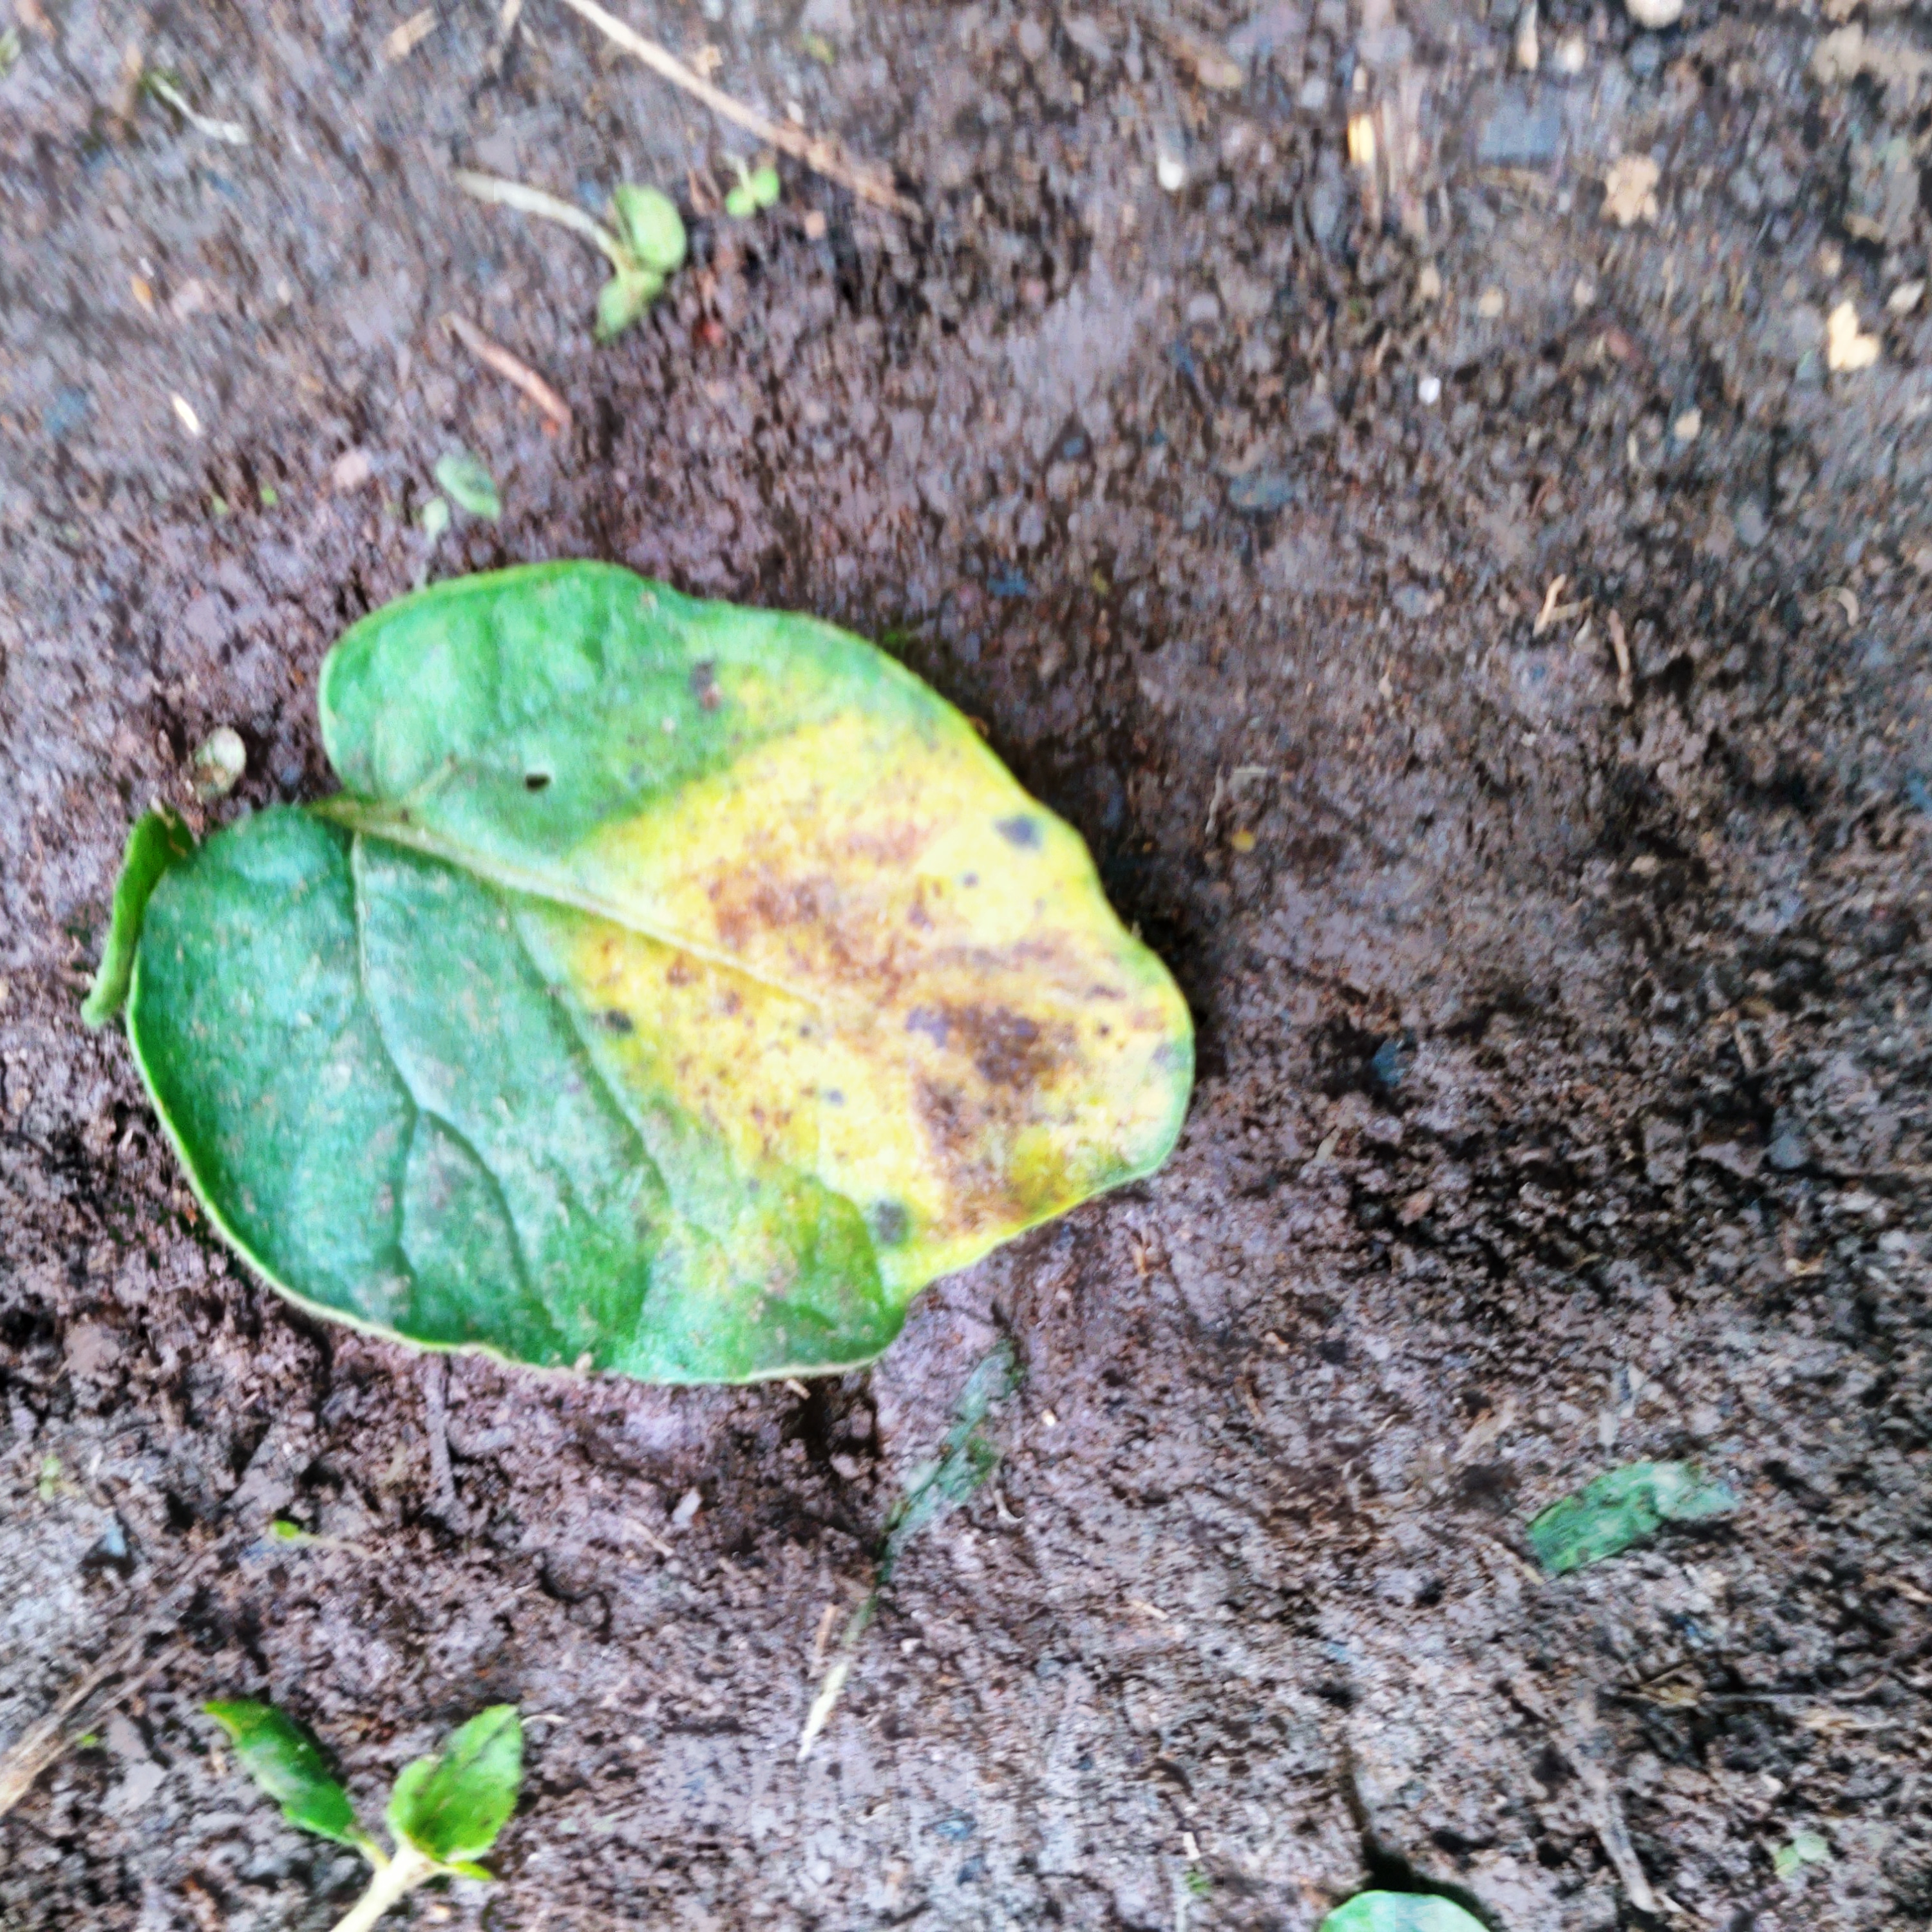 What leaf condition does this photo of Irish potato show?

late blight
